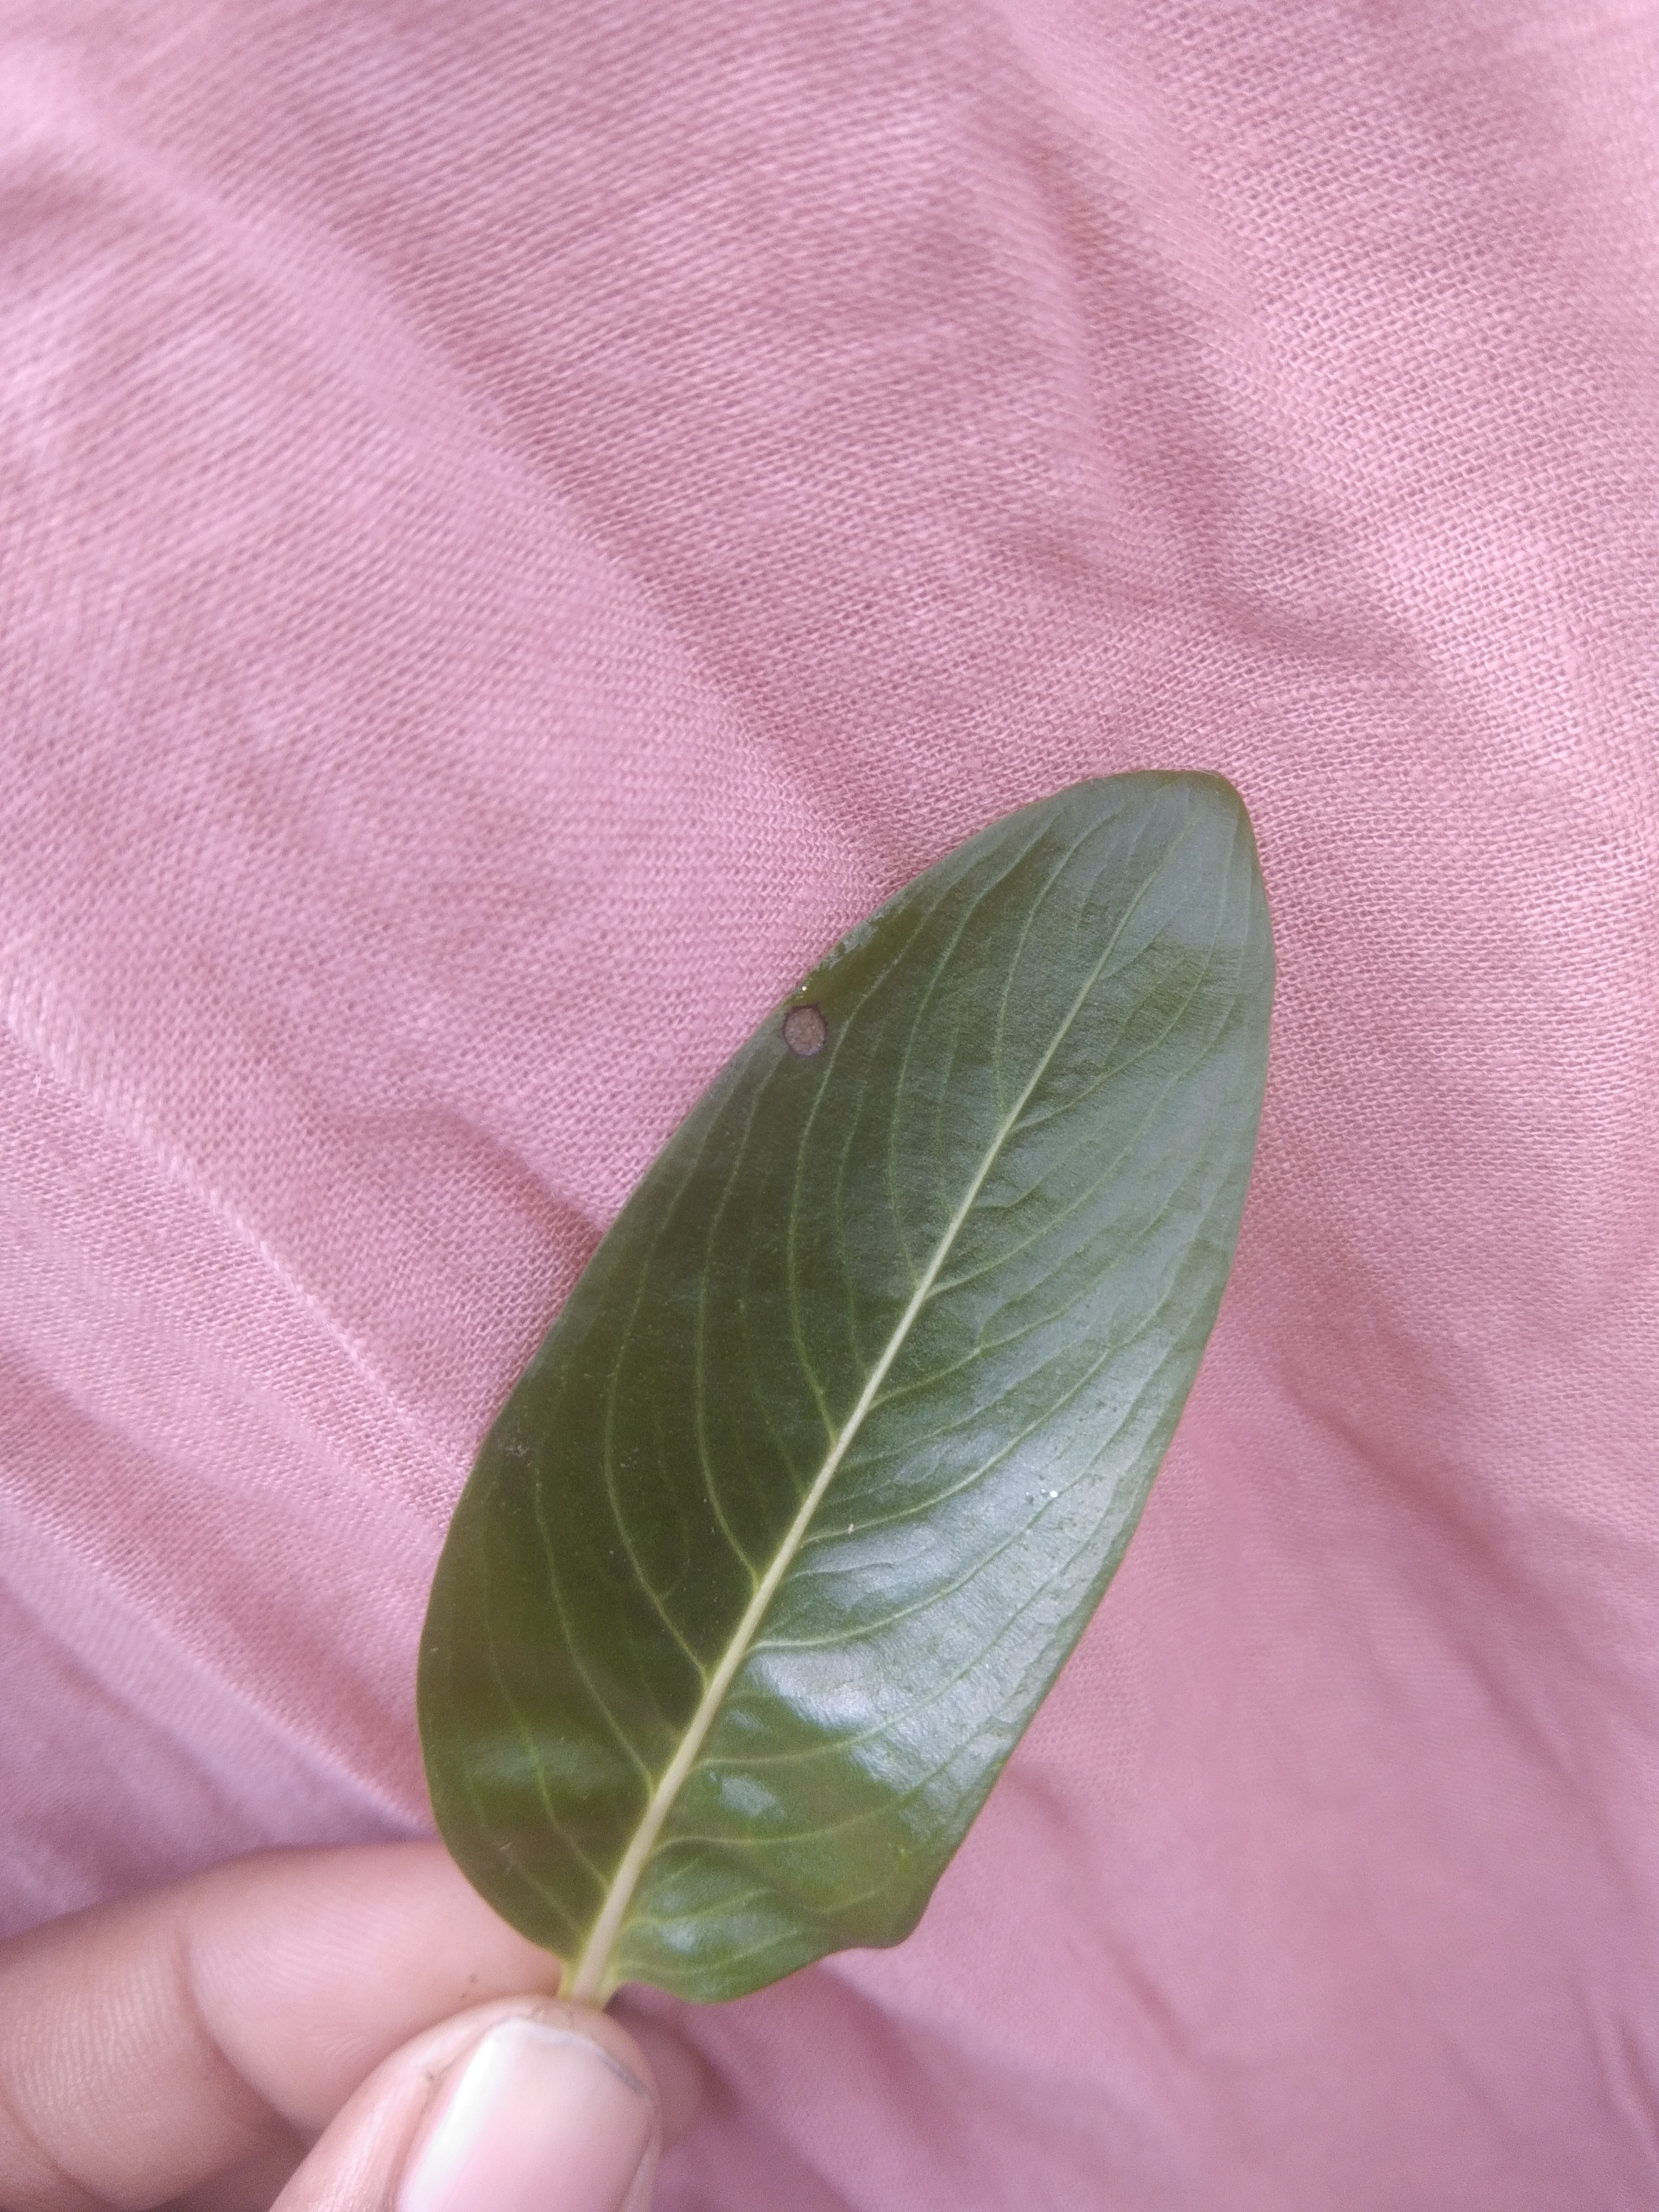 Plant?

rose periwinkle
